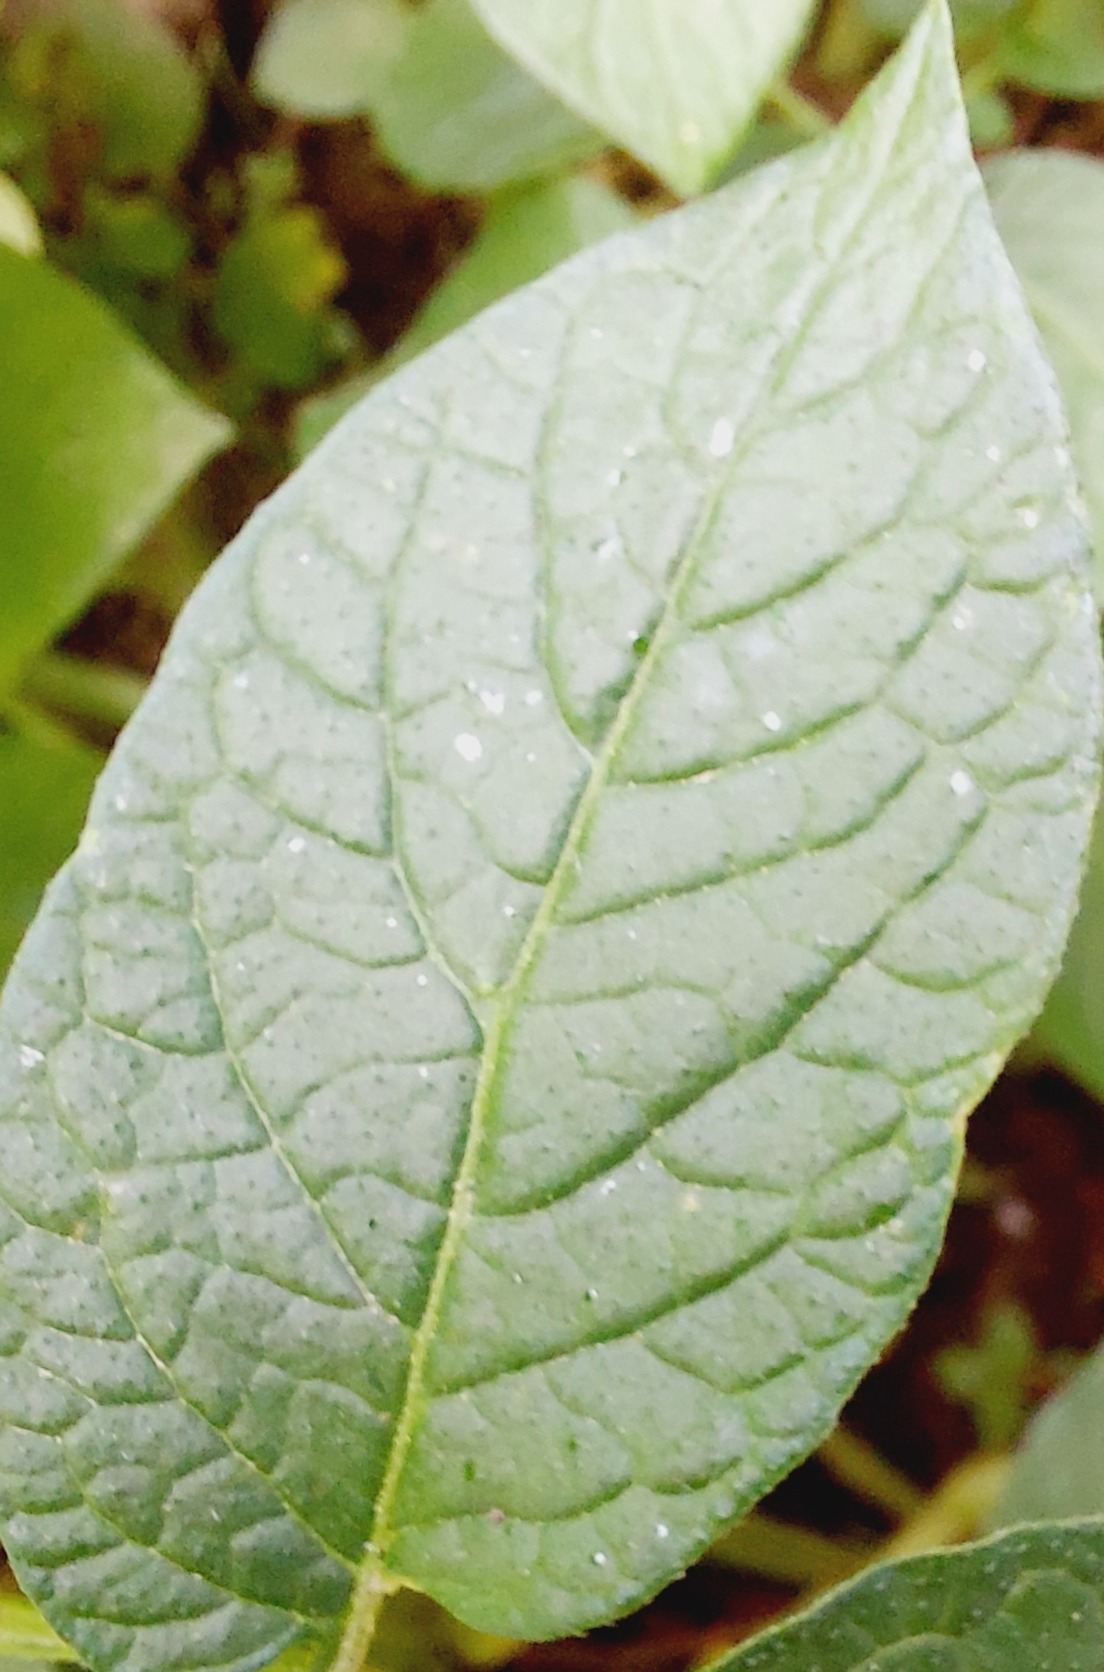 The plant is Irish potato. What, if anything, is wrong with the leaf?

healthy
